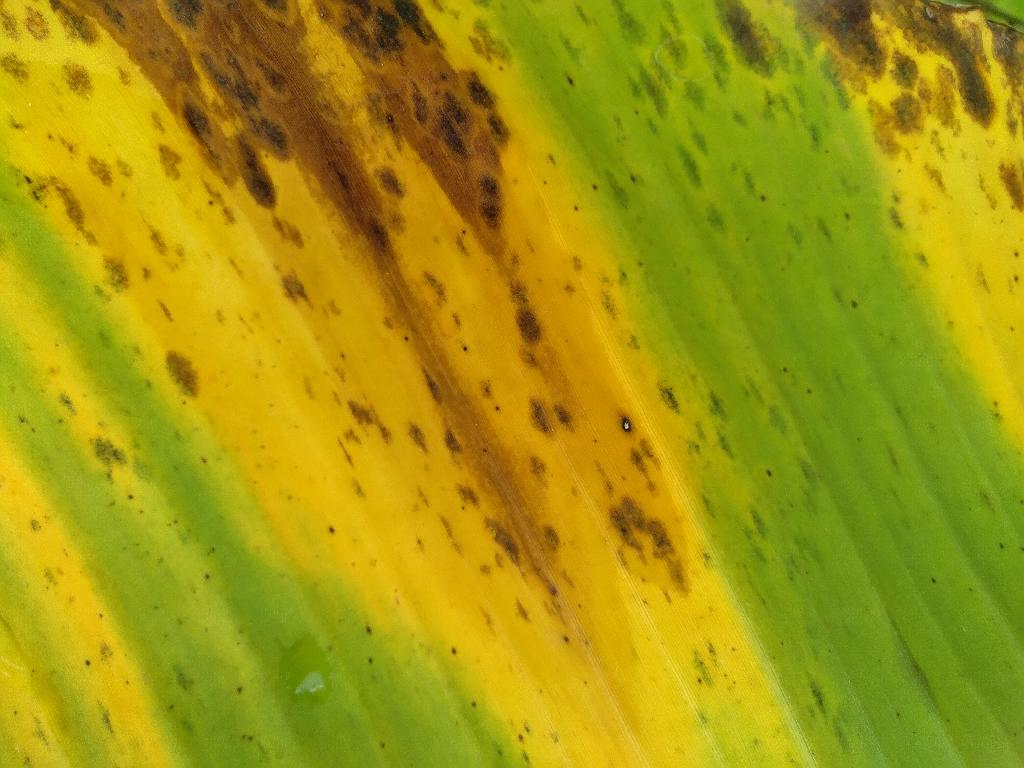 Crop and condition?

banana, black sigatoka
